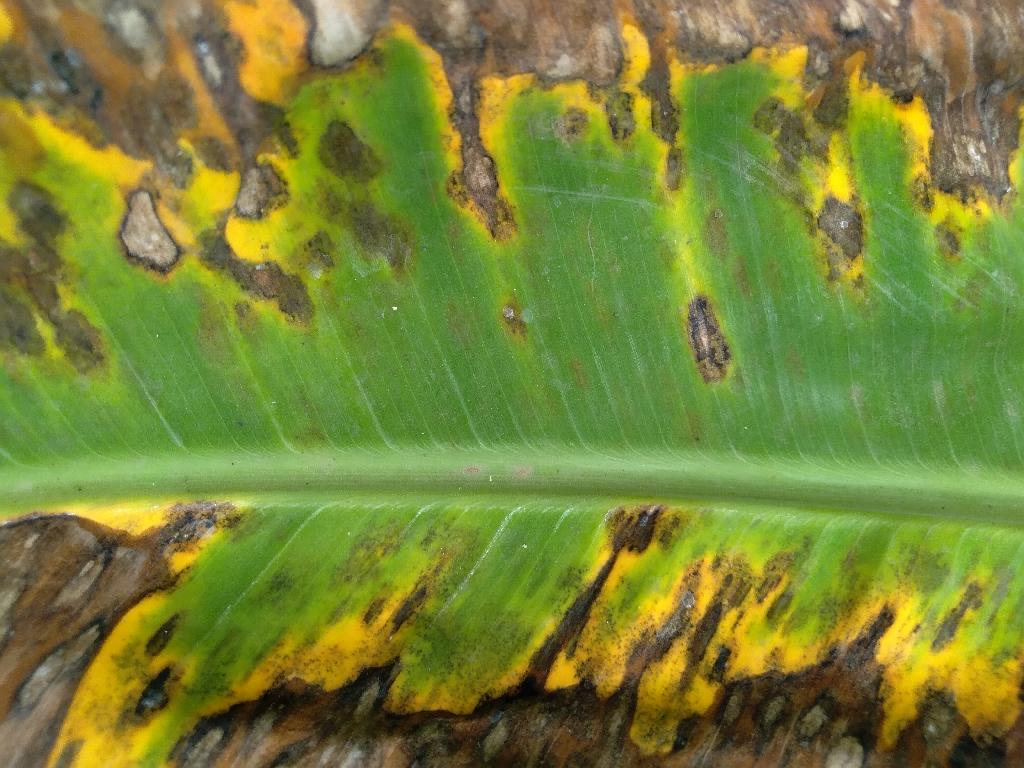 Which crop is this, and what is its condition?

banana, black sigatoka
